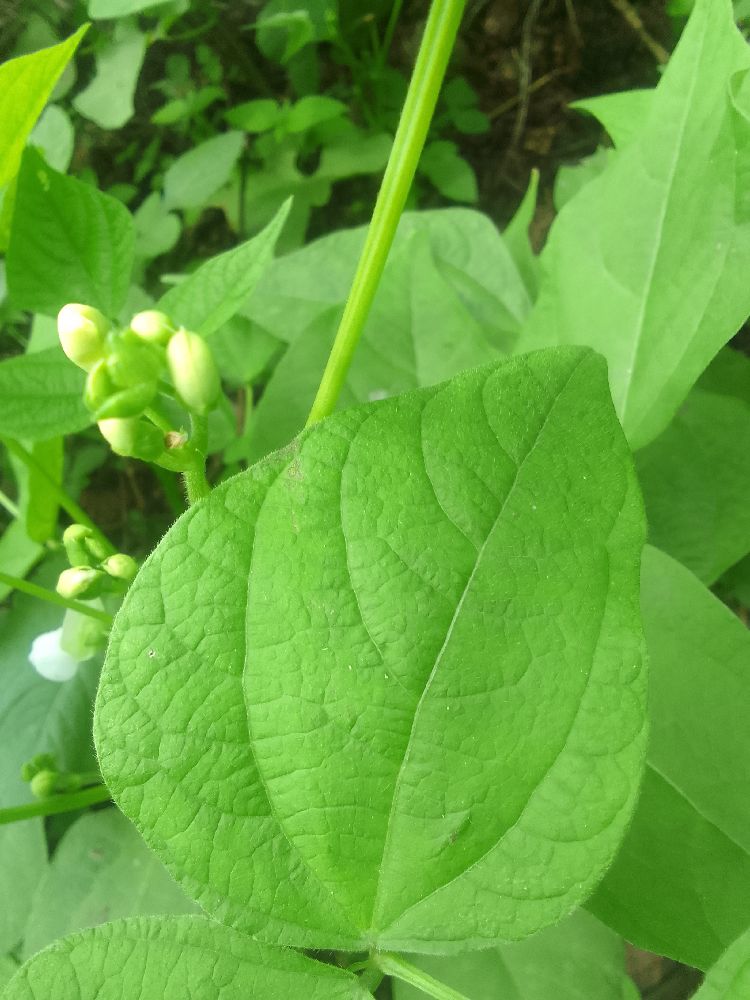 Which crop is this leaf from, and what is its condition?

common bean, healthy
